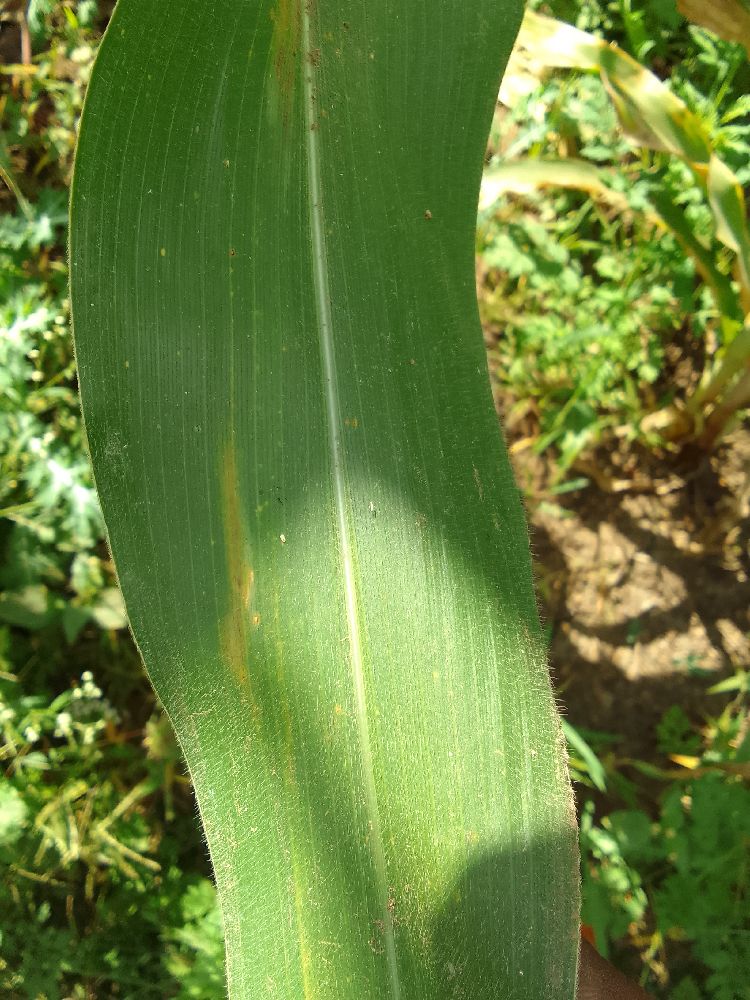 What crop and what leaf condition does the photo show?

maize, healthy
